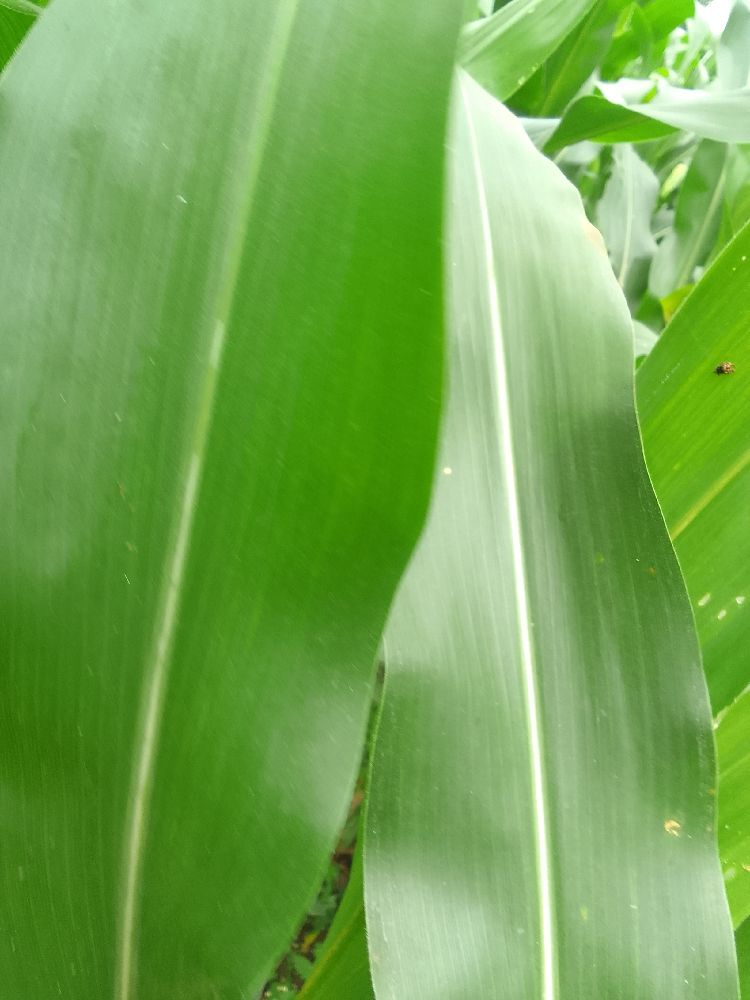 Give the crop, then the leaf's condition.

maize, healthy
